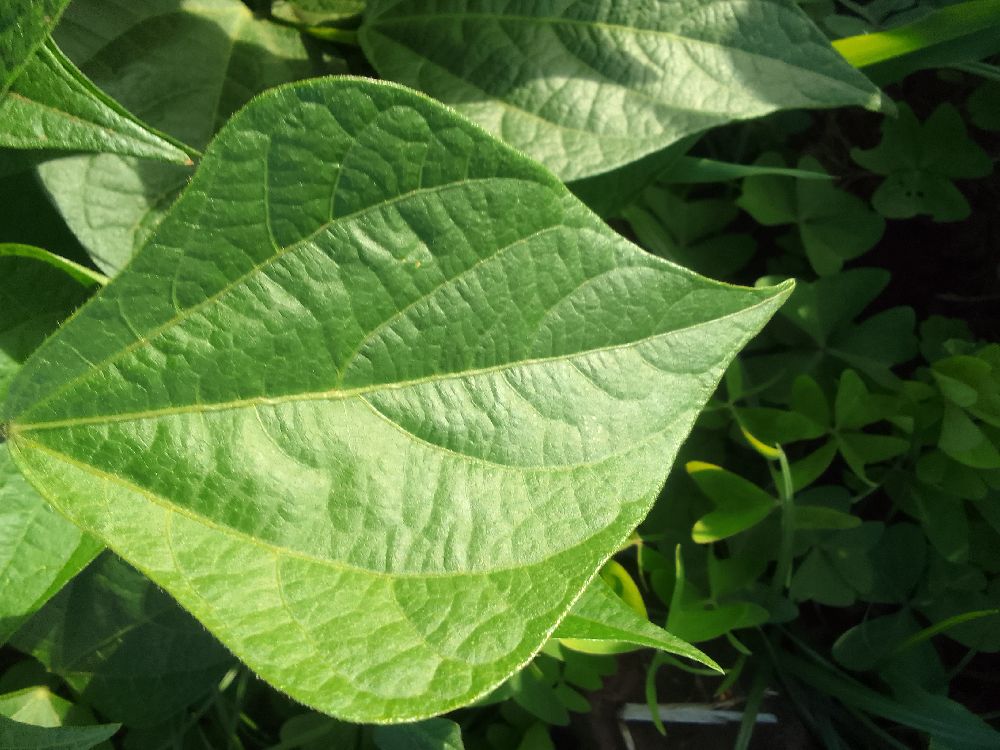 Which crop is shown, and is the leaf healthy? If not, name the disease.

common bean, healthy
